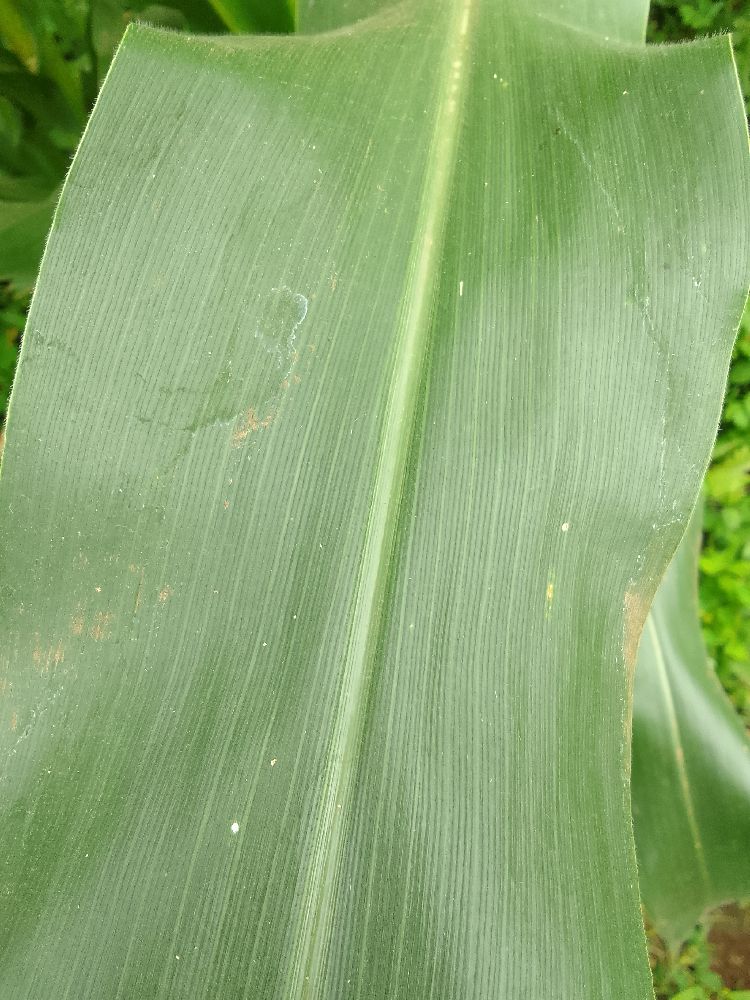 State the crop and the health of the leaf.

maize, healthy
